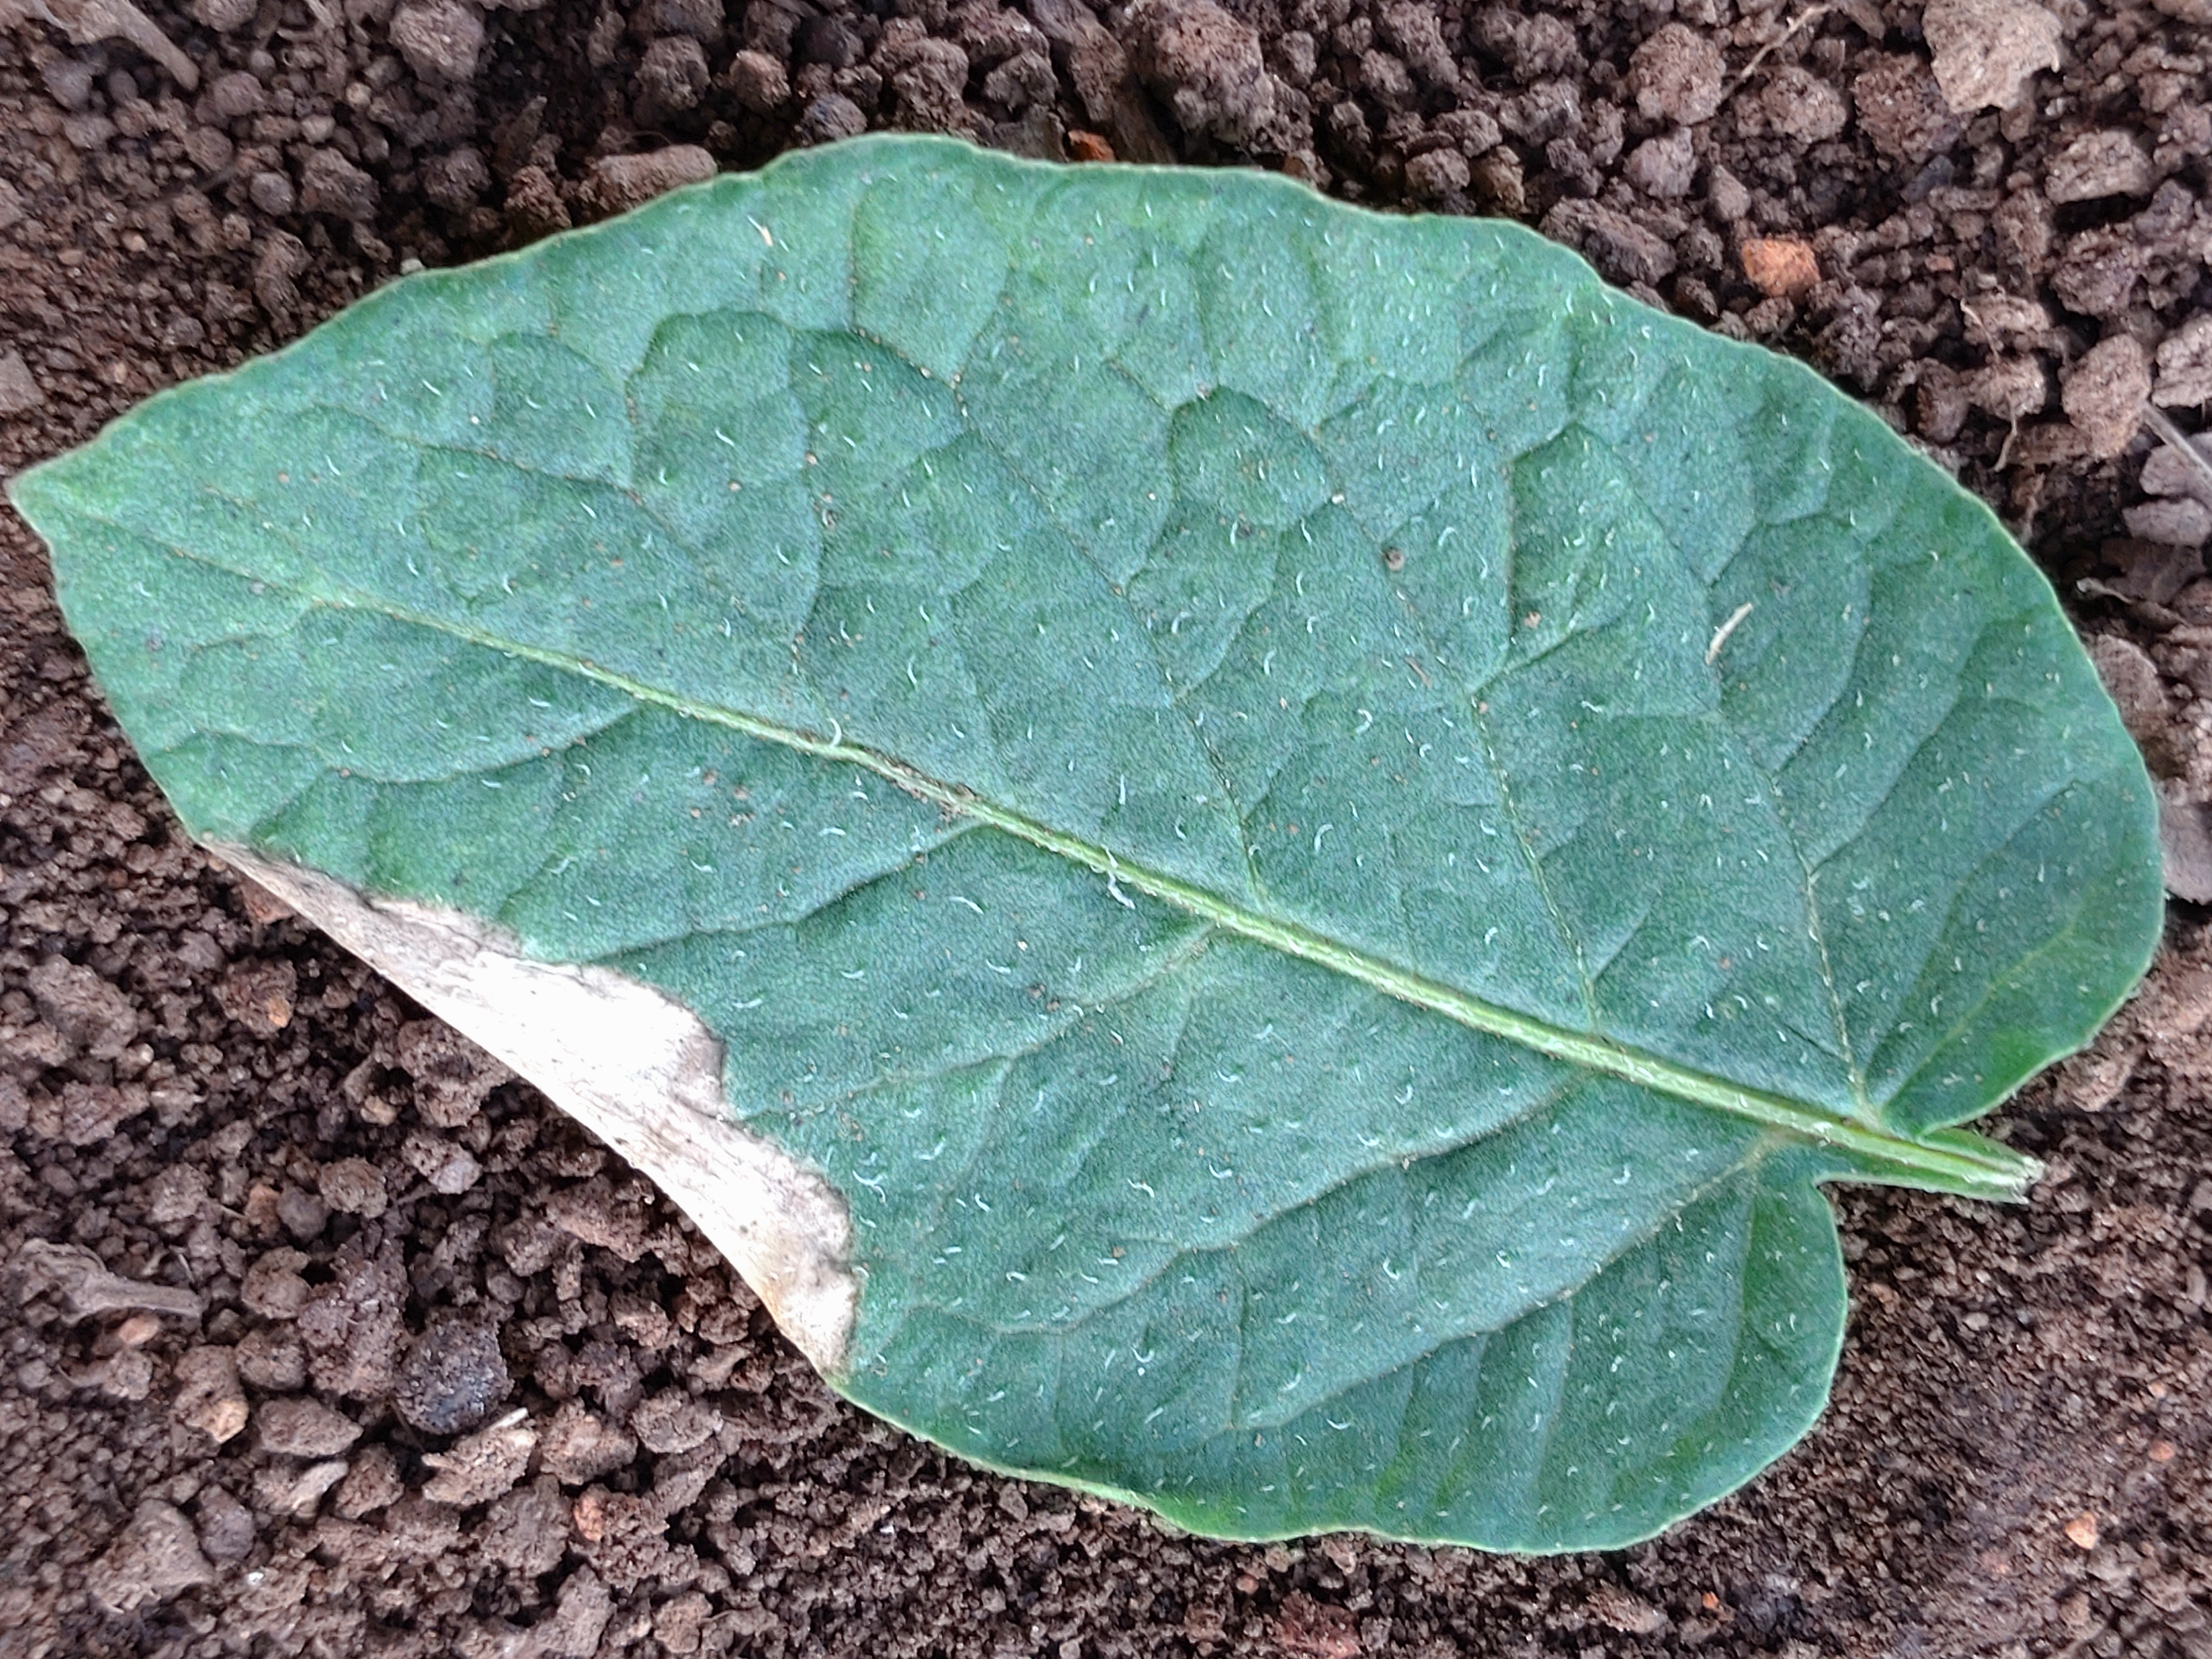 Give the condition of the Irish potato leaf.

early blight
